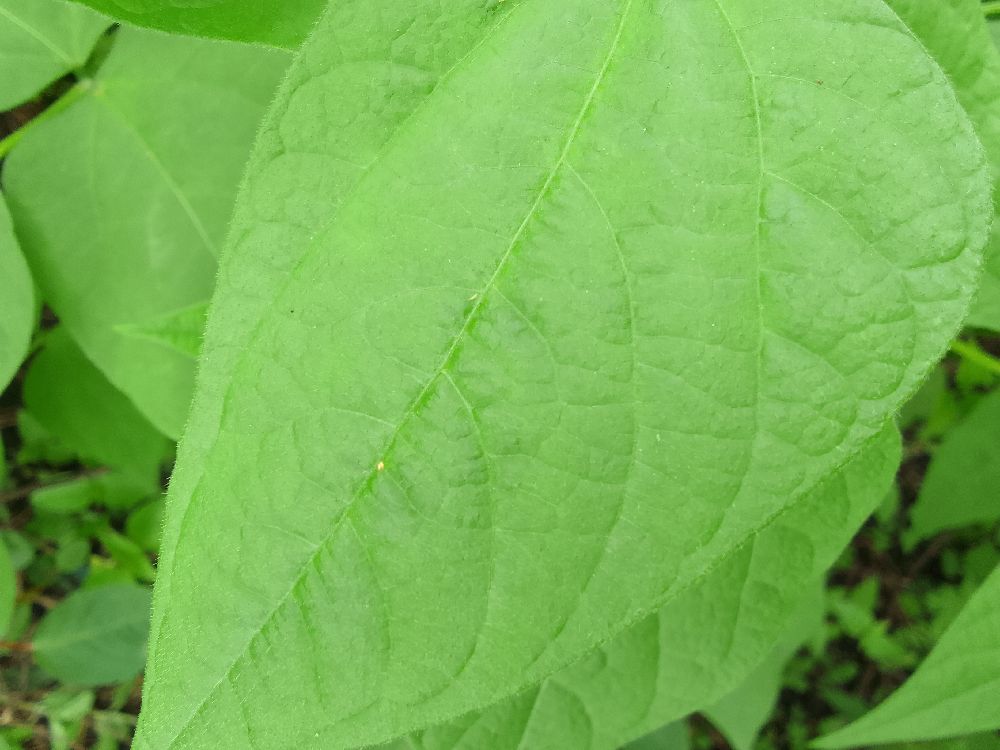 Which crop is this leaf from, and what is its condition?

common bean, healthy
